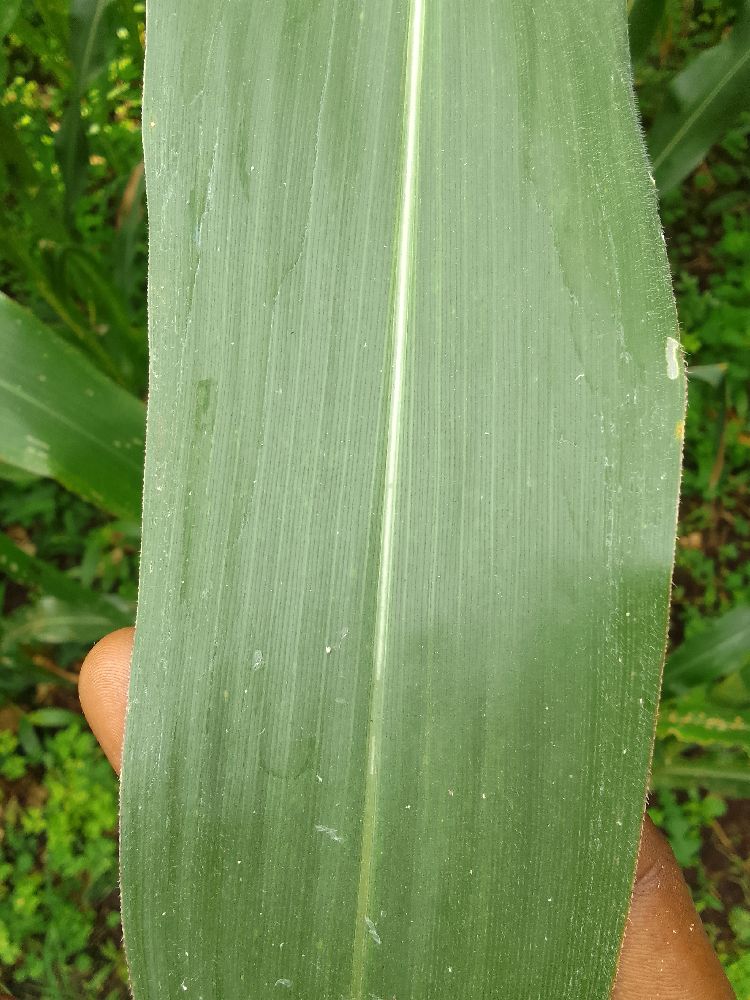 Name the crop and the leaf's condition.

maize, healthy
